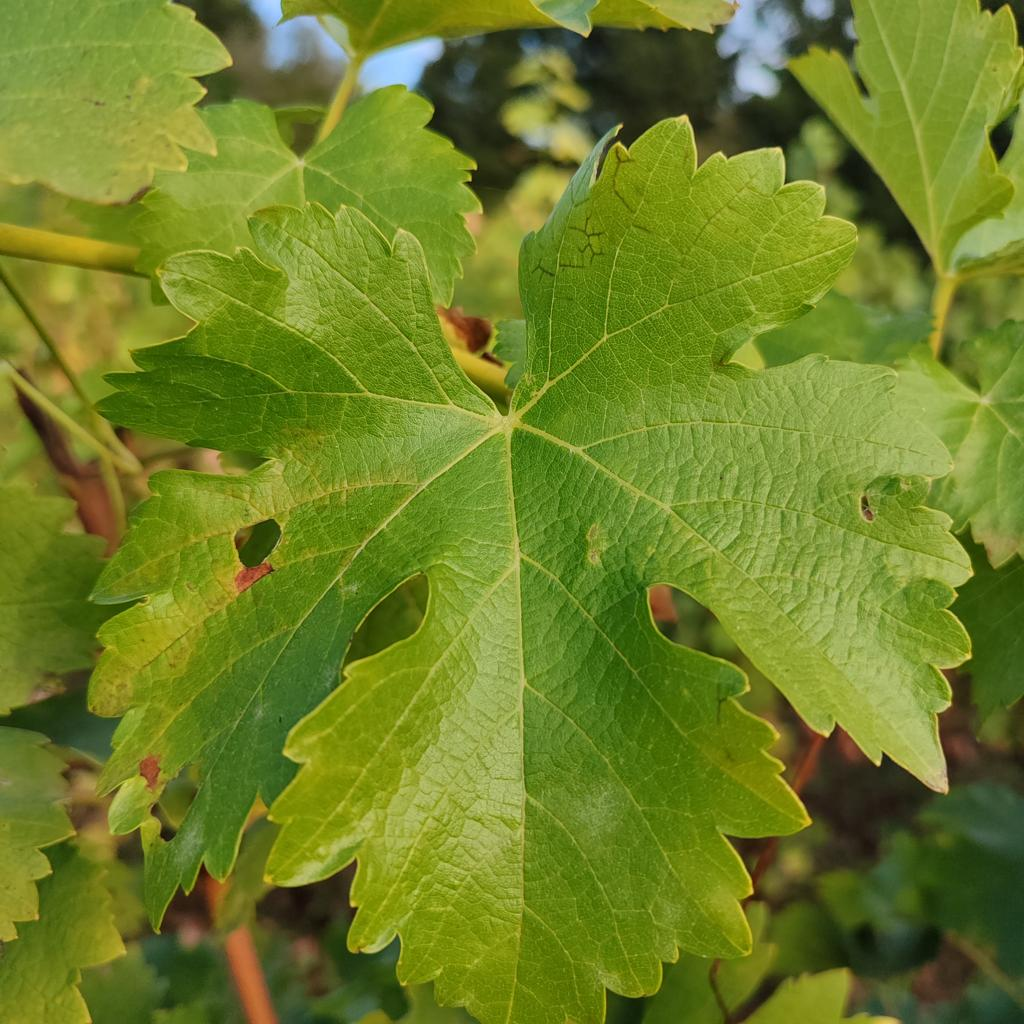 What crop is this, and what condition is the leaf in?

grapevine, erineum mite
